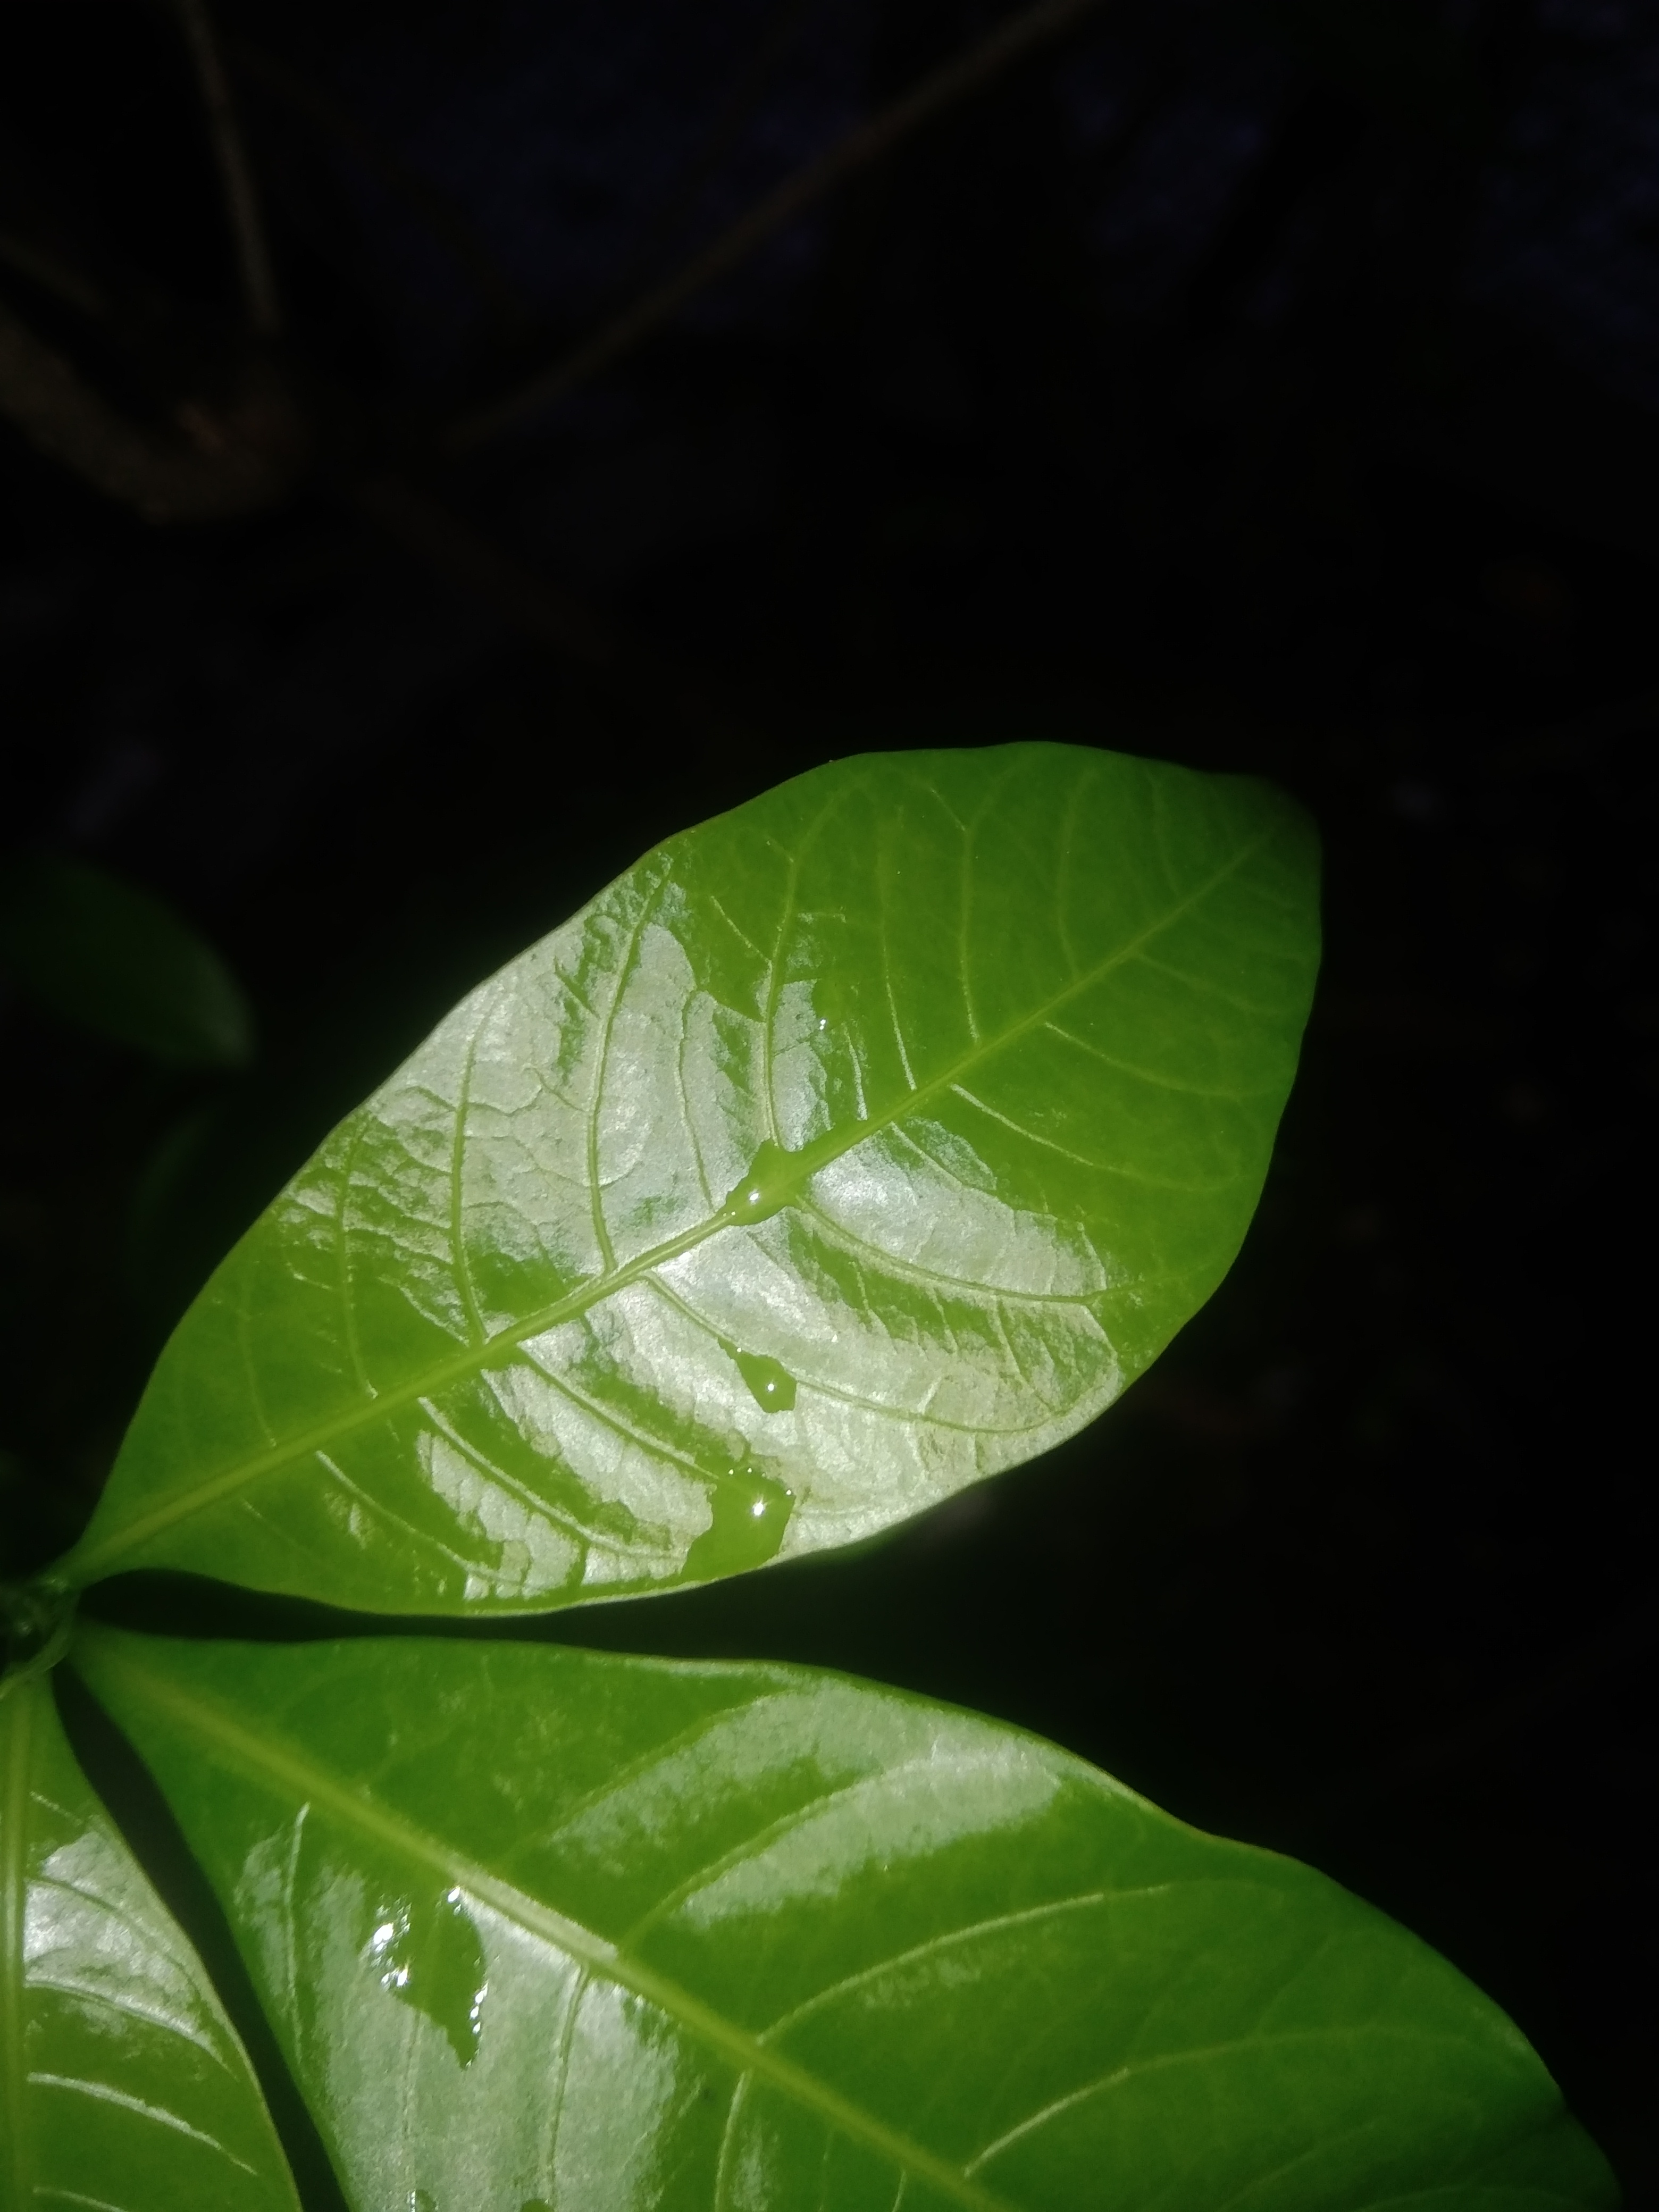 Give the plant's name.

togor
